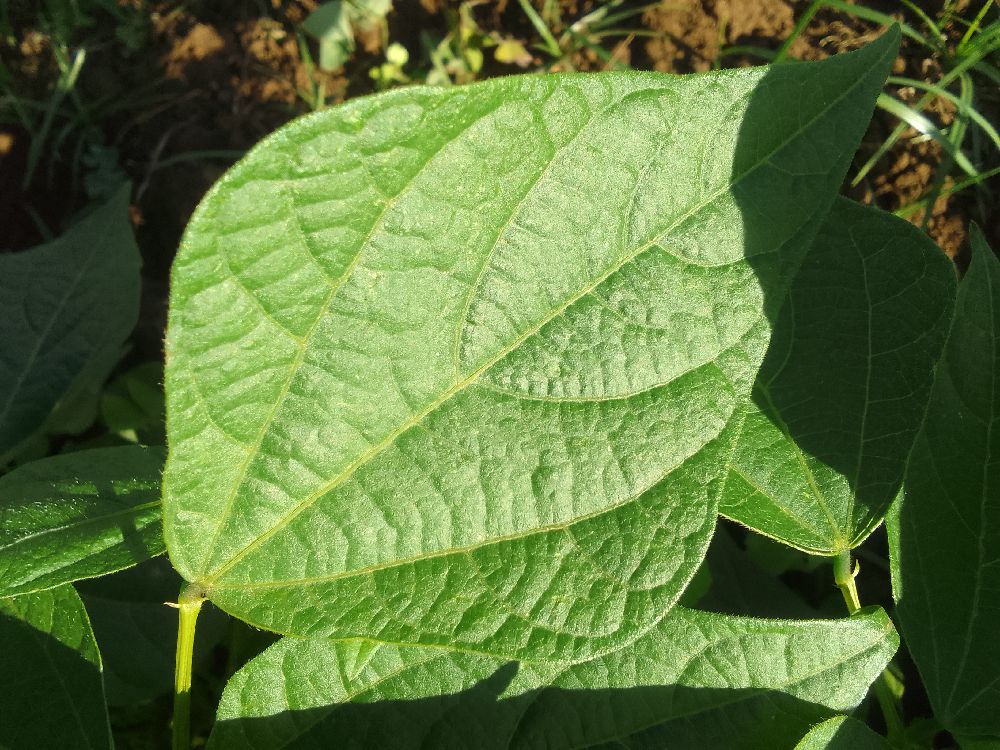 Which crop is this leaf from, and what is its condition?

common bean, healthy
